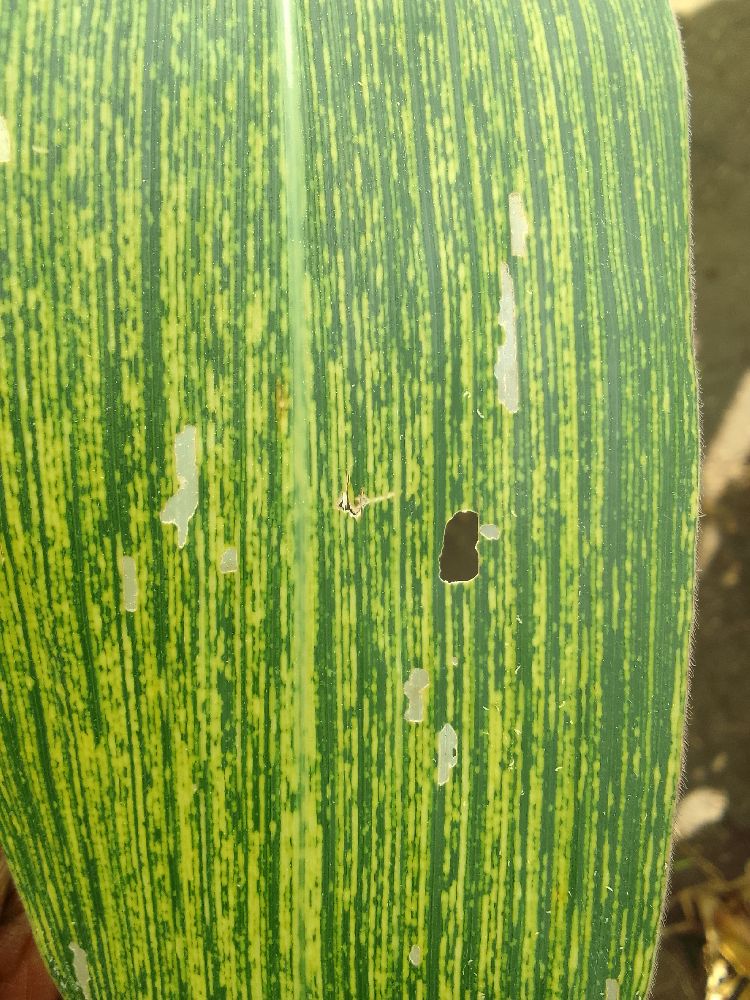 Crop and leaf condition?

maize, maize streak virus
